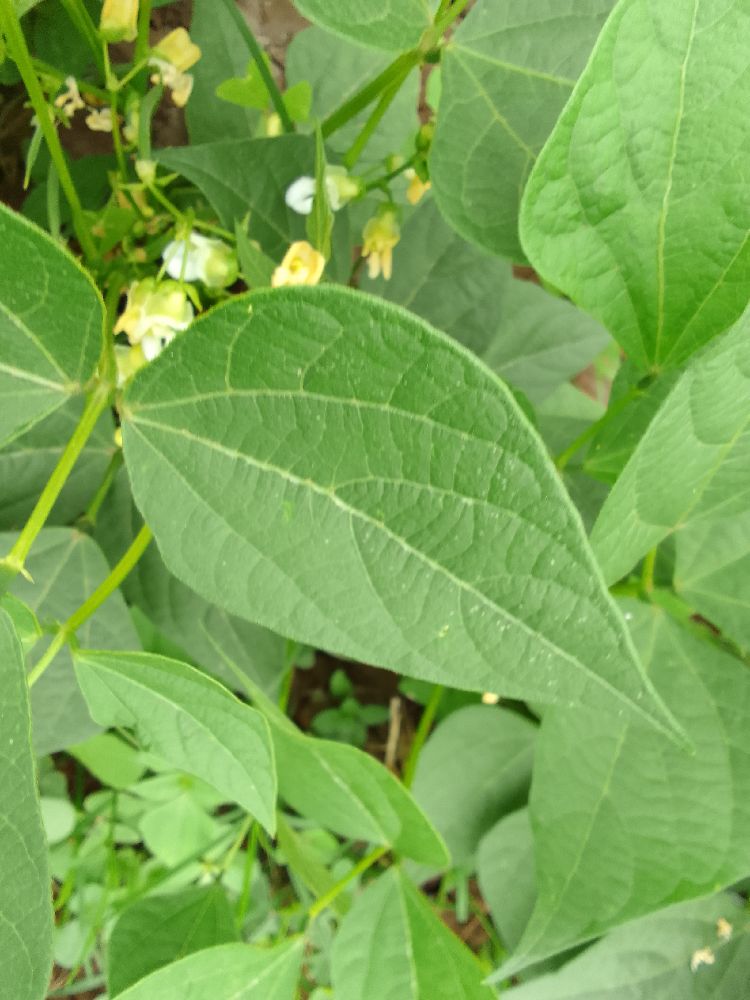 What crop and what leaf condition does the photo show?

common bean, healthy
